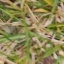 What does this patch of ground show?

grass
